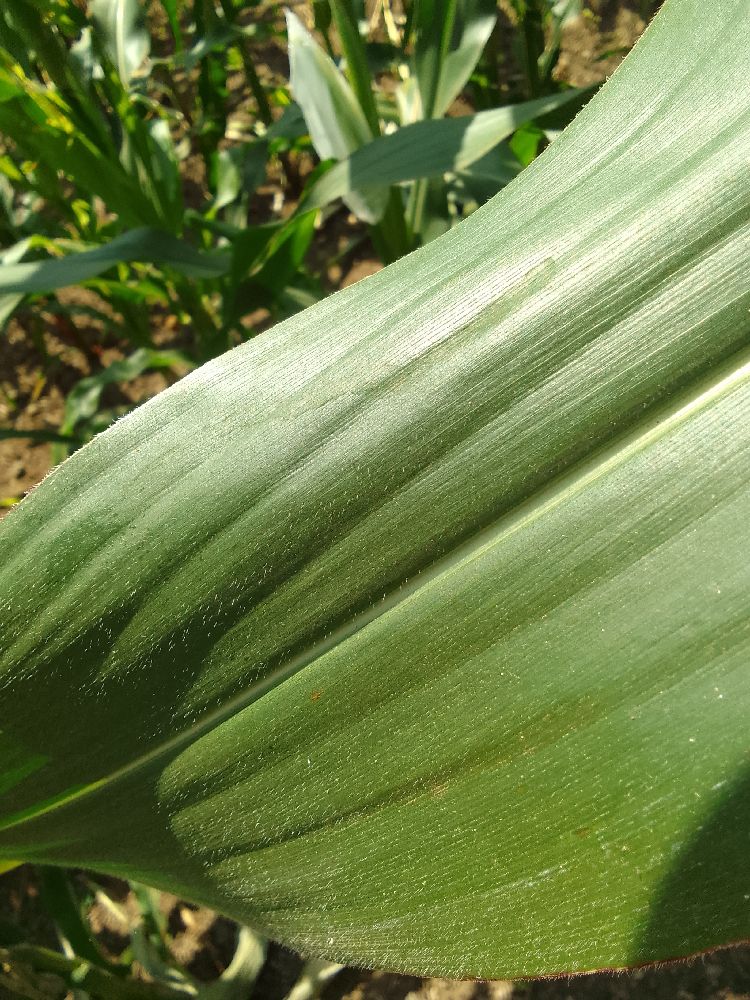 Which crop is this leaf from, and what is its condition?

maize, healthy
